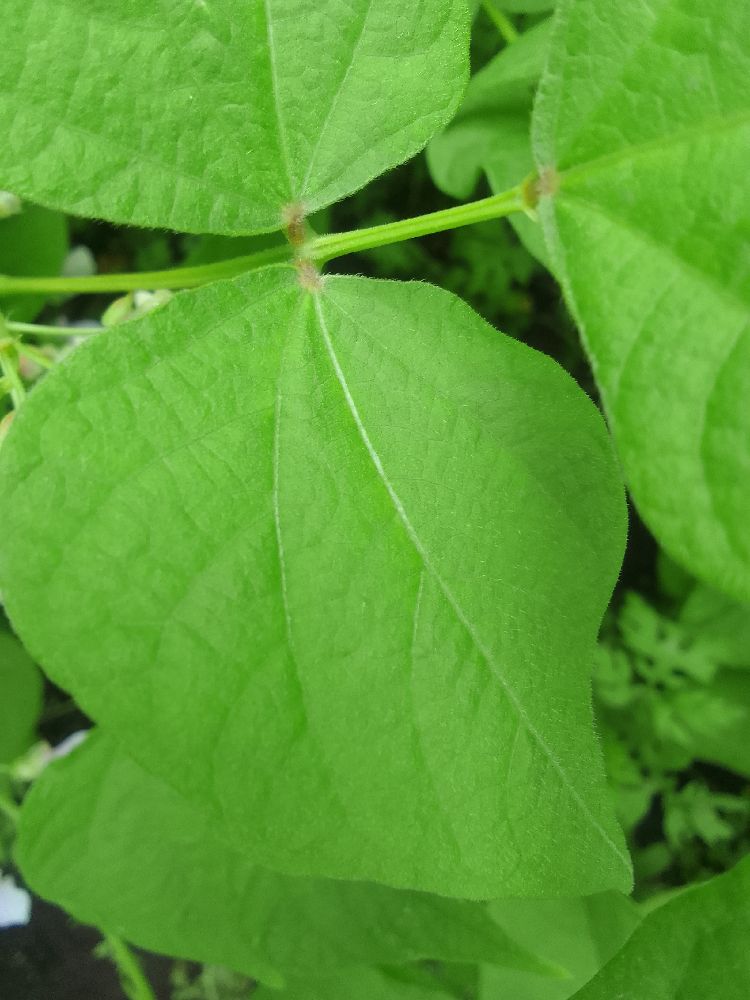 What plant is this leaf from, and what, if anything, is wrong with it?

common bean, healthy
